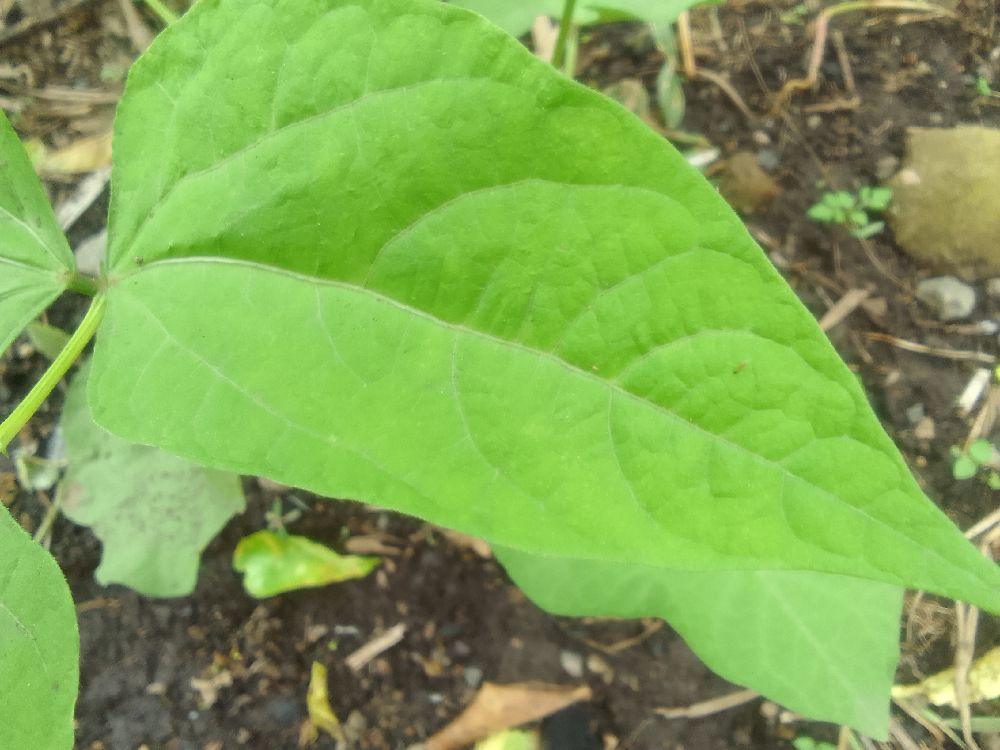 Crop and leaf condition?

common bean, healthy
